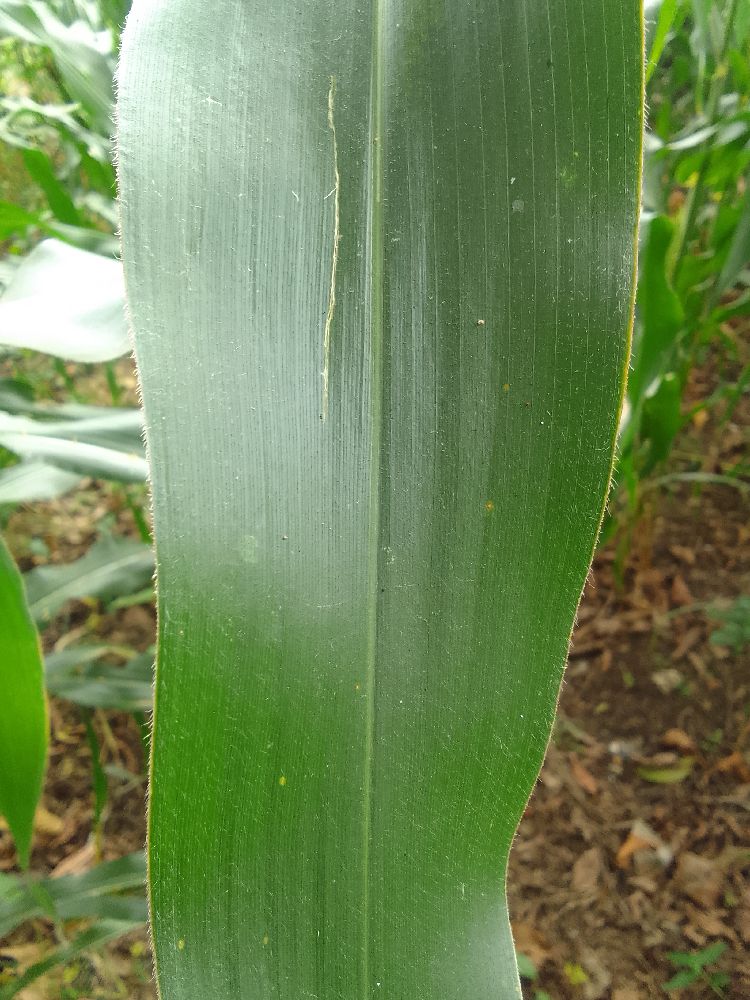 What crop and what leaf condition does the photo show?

maize, healthy
